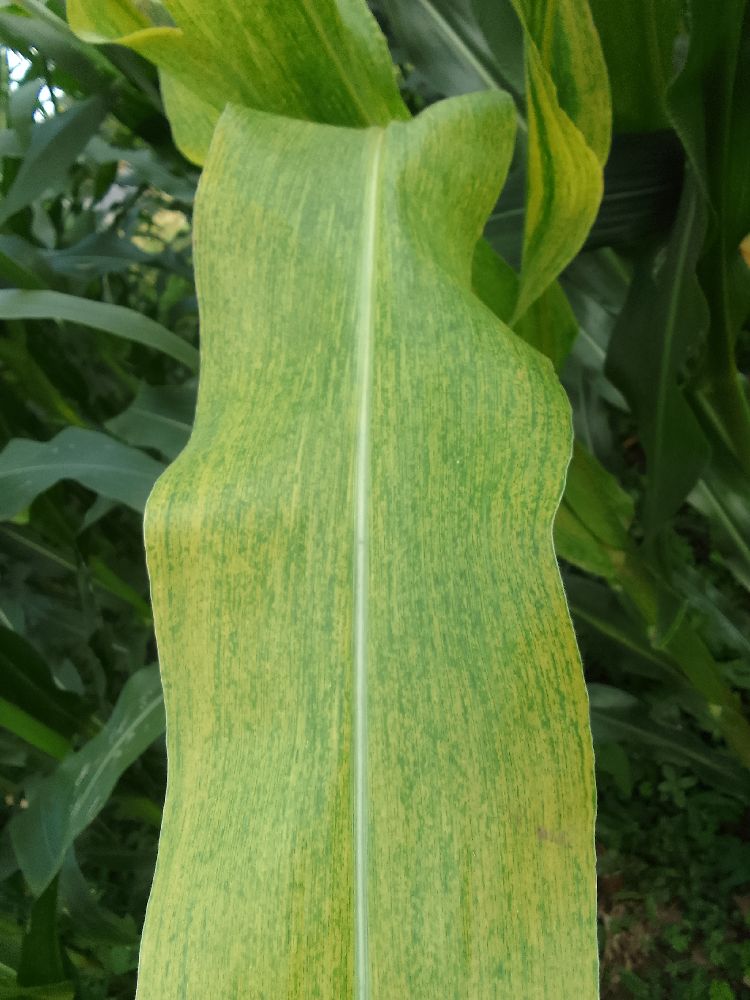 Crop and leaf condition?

maize, maize lethal necrosis
